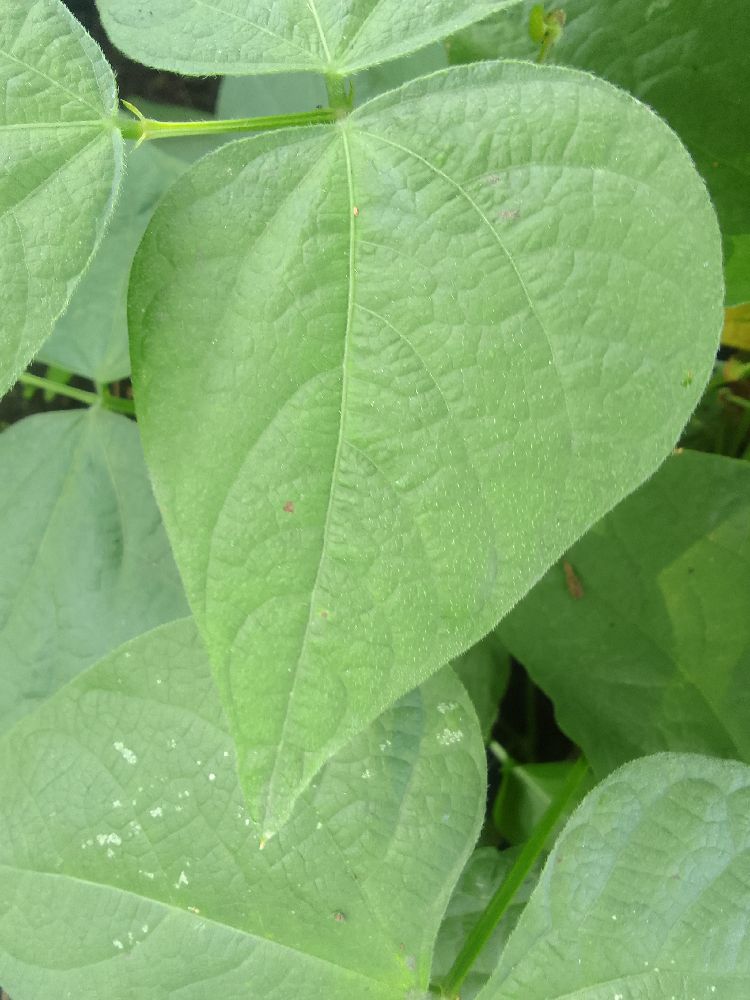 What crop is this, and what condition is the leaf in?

common bean, healthy
